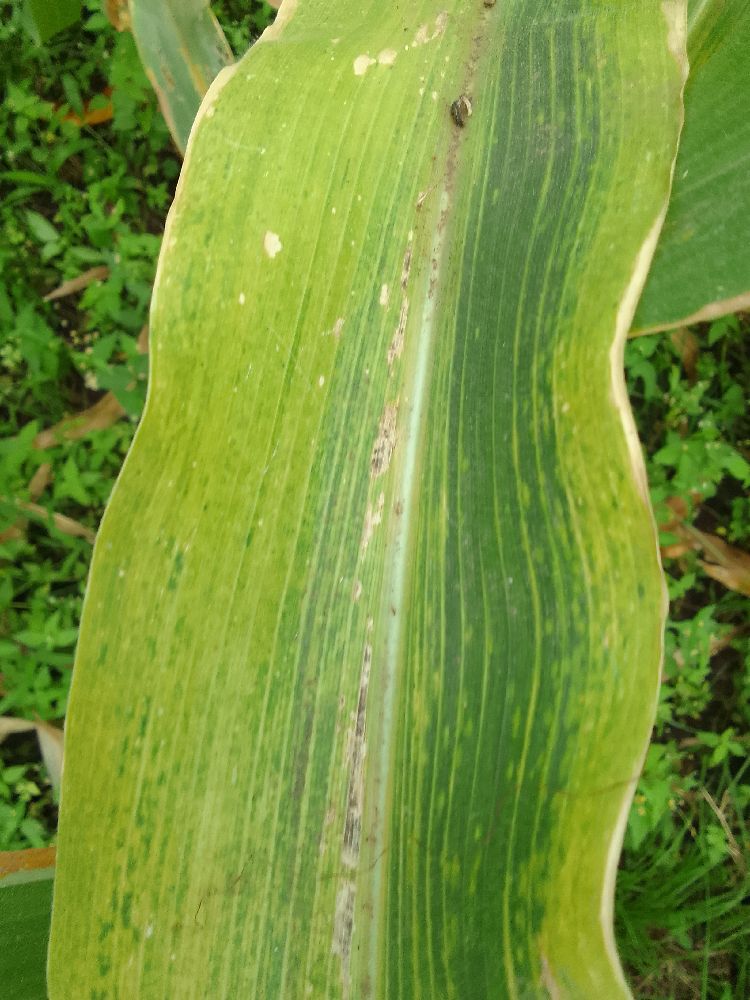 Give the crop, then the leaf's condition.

maize, maize lethal necrosis
